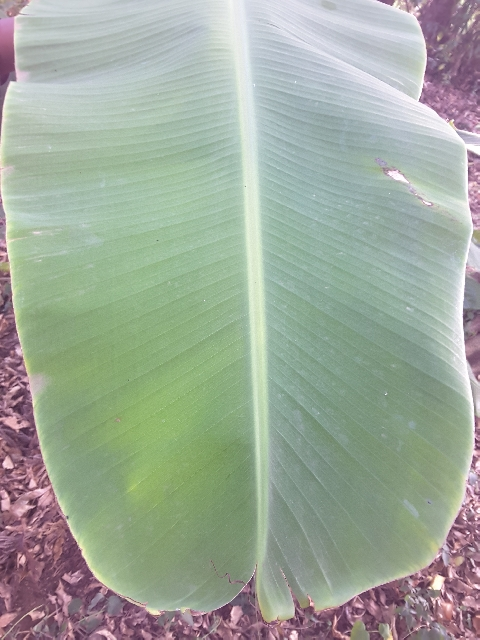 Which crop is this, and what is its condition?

banana, healthy
